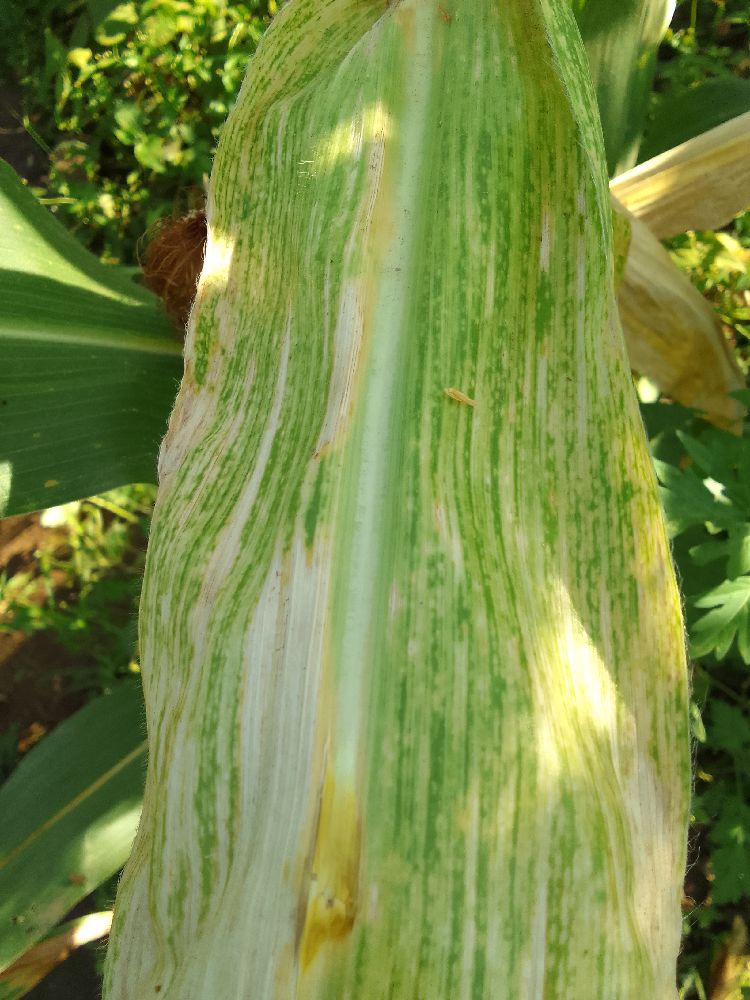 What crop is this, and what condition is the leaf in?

maize, maize lethal necrosis
